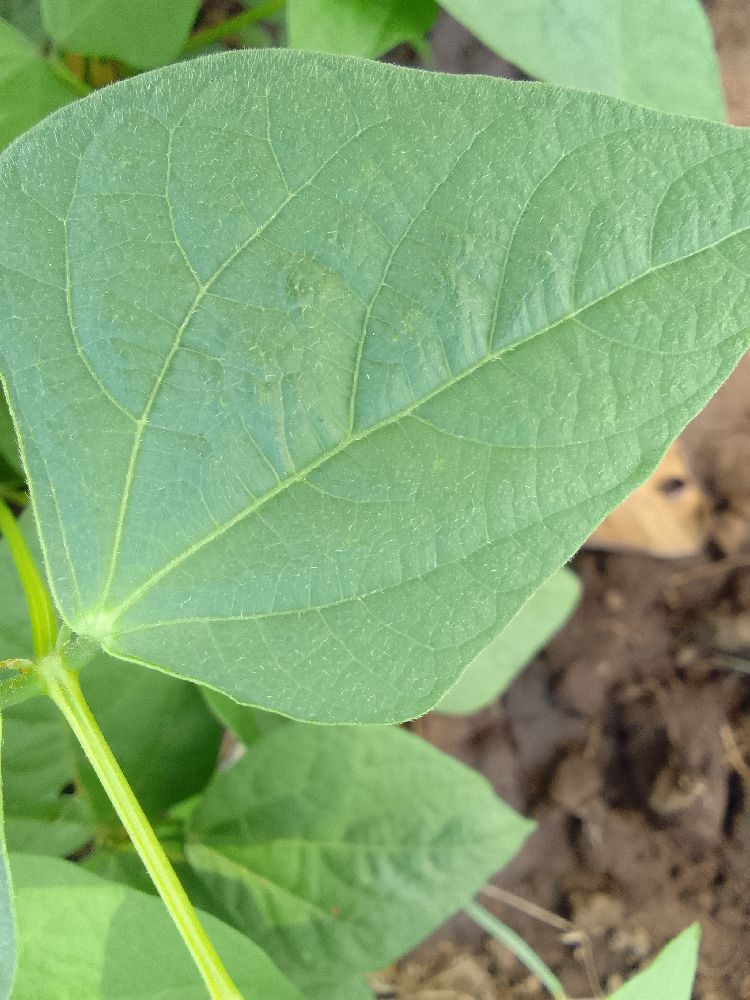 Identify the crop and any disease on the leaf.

common bean, healthy
